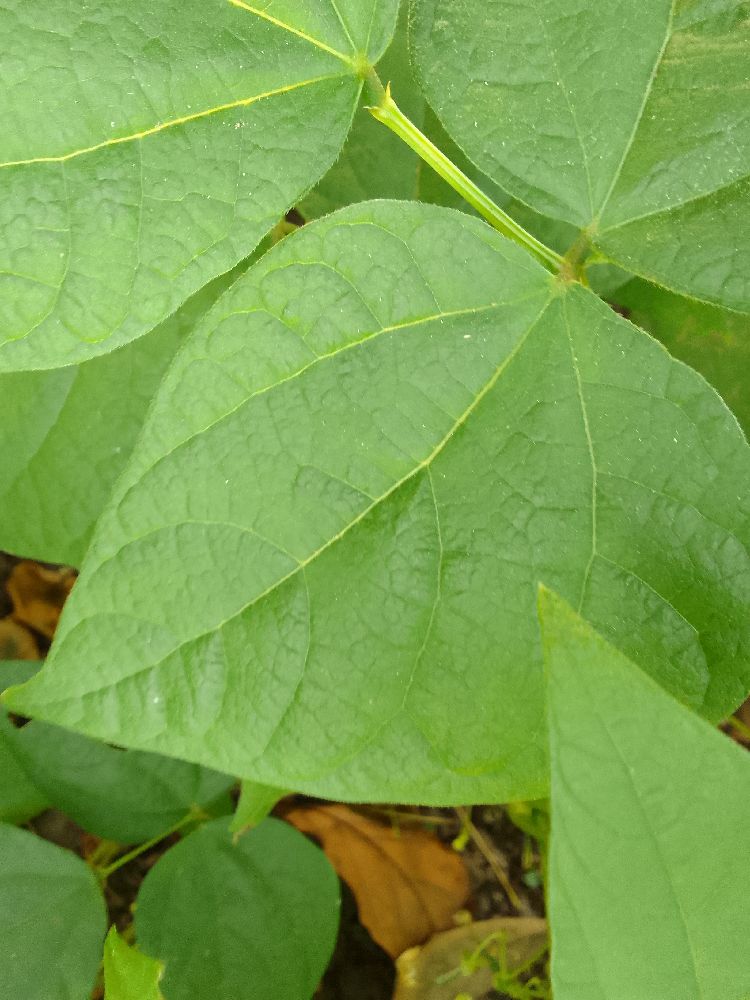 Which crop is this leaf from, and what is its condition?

common bean, healthy
